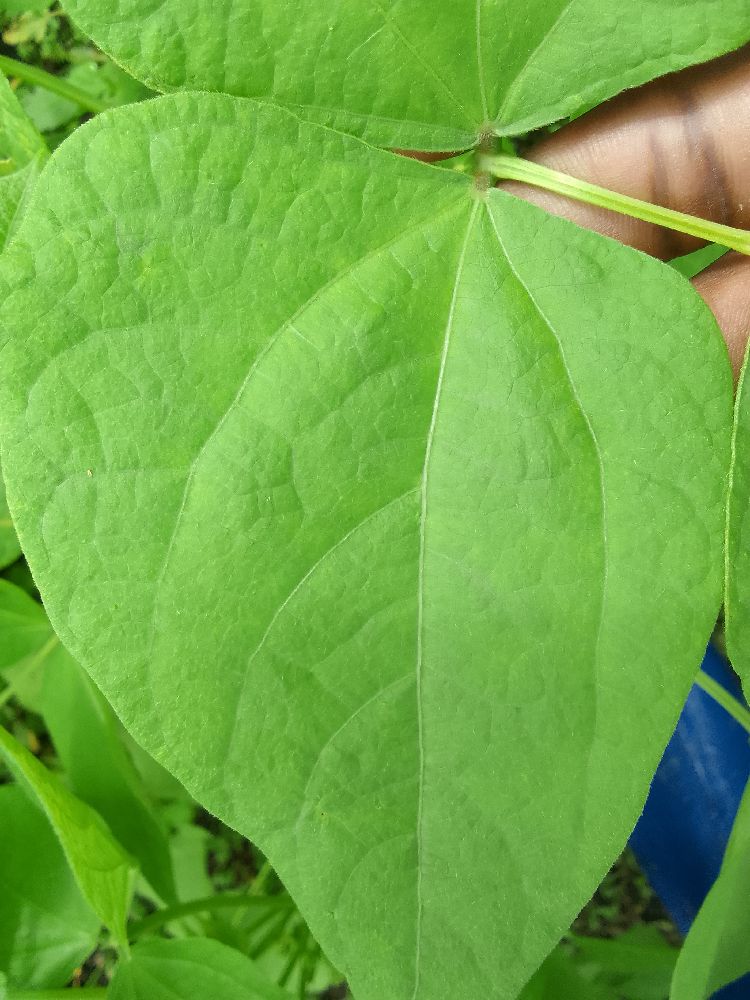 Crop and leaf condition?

common bean, healthy
